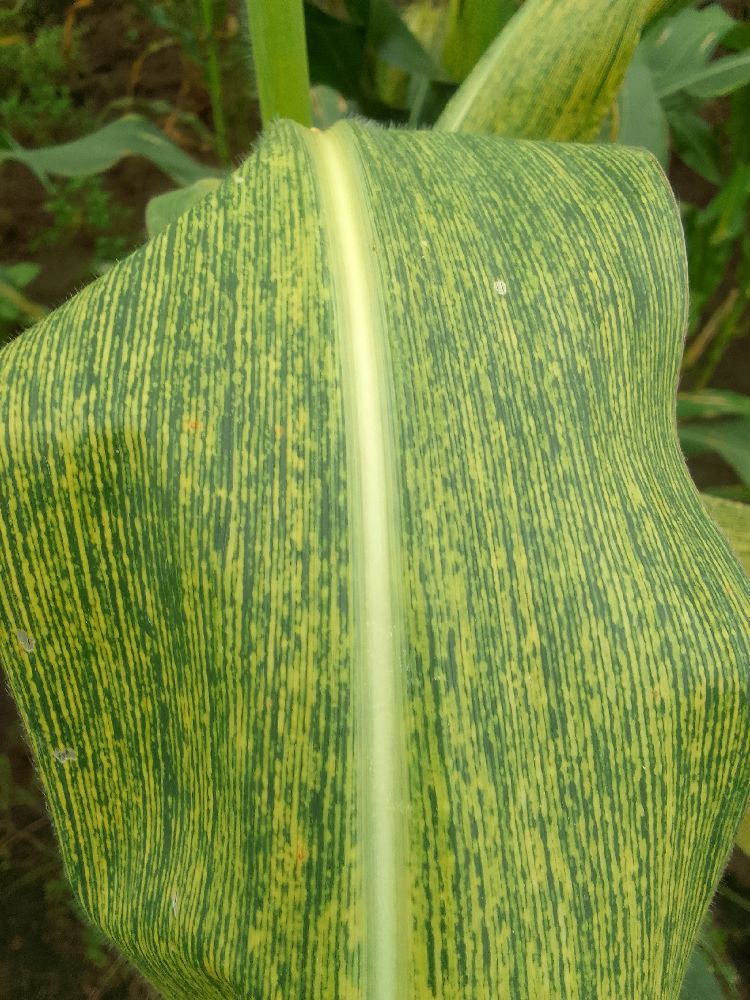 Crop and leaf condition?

maize, maize streak virus
